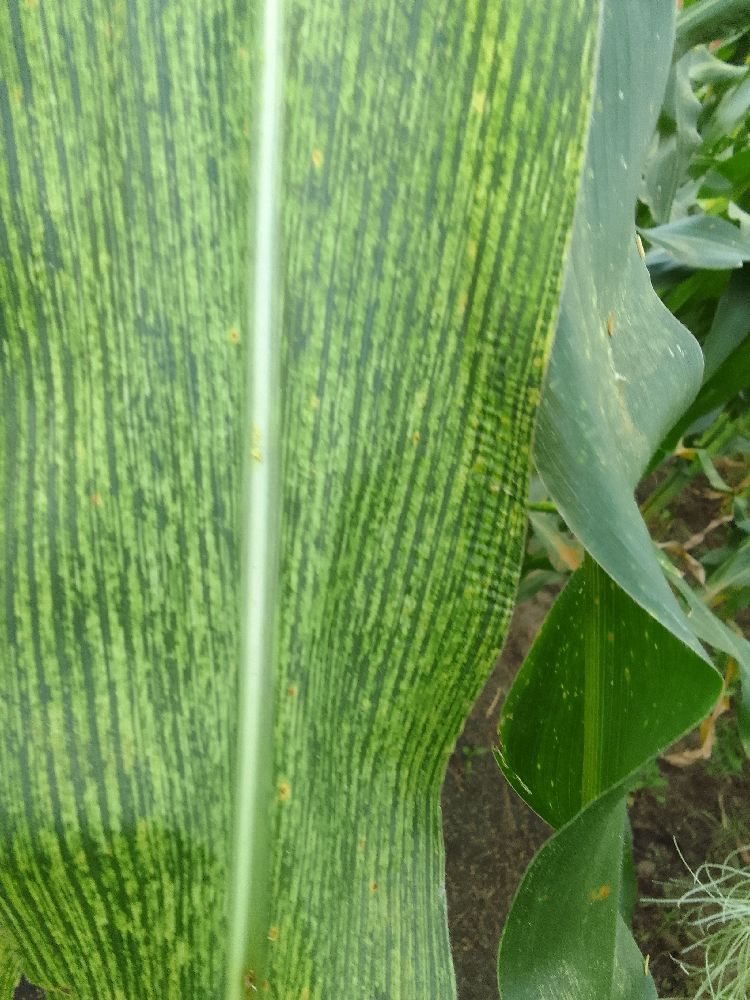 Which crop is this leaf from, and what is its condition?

maize, maize streak virus
